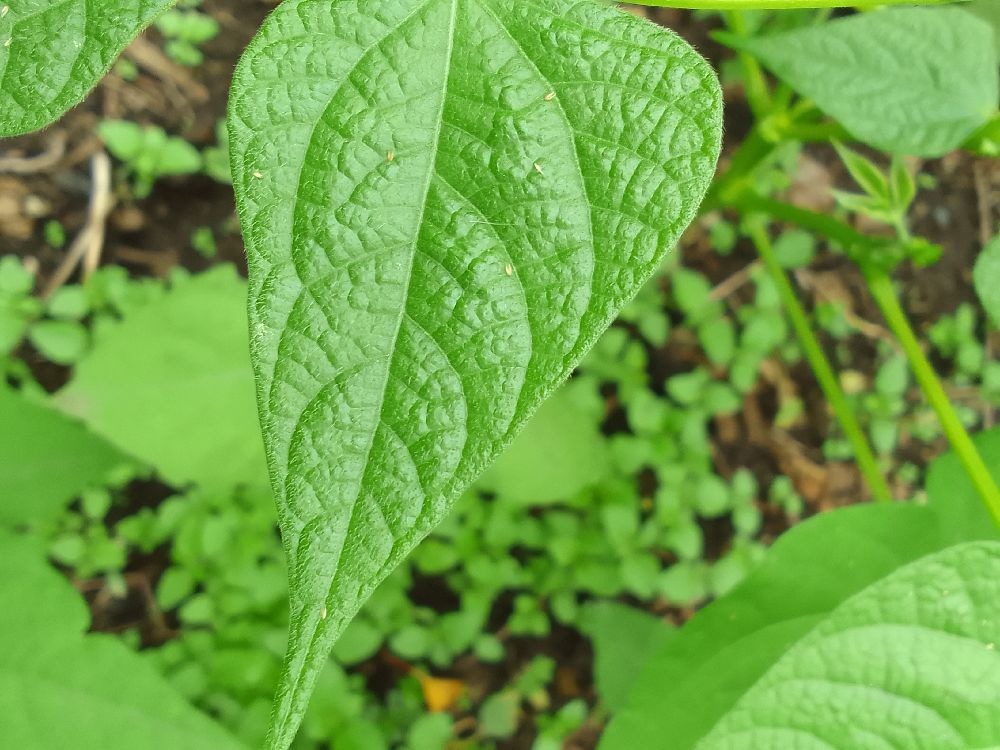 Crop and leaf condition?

common bean, healthy
